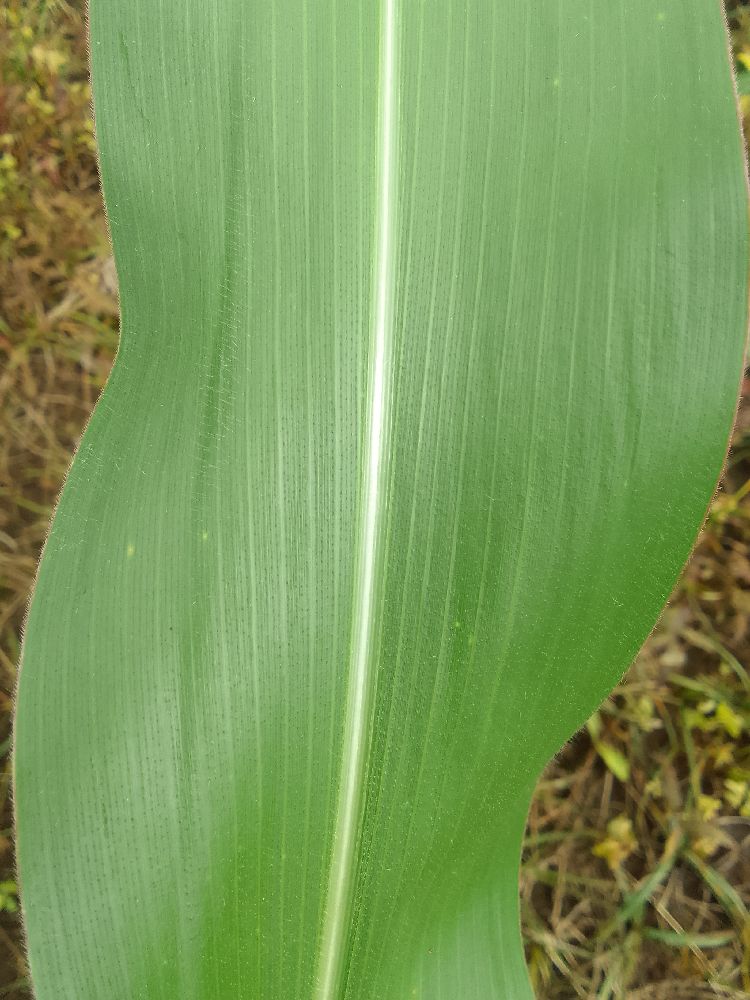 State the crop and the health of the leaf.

maize, healthy
